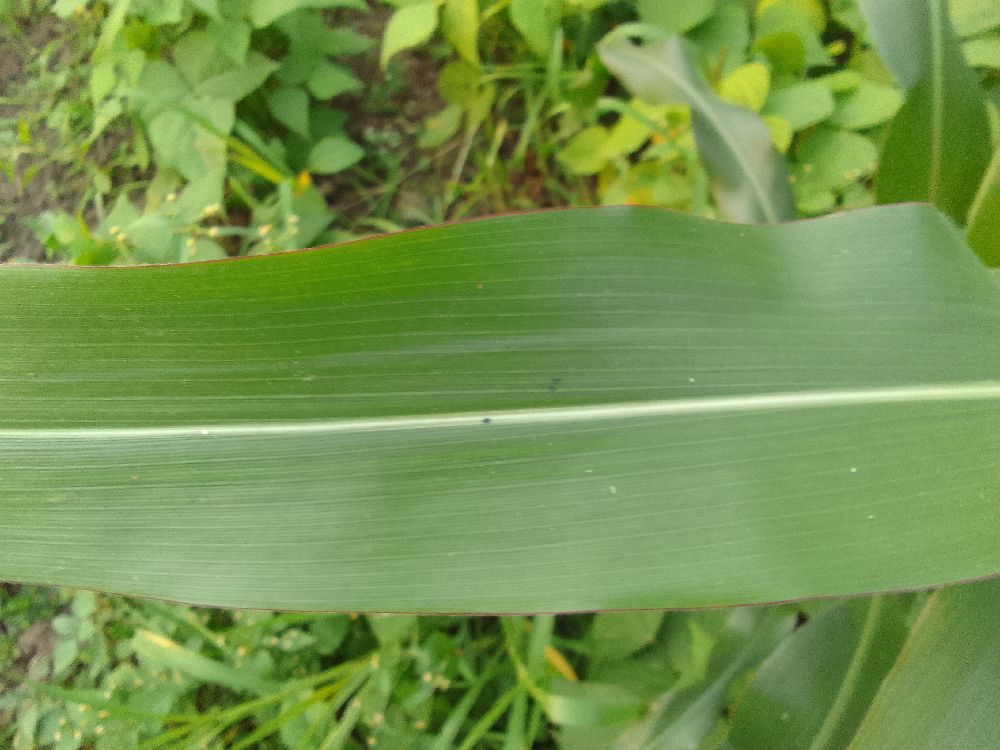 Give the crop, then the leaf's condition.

maize, healthy
